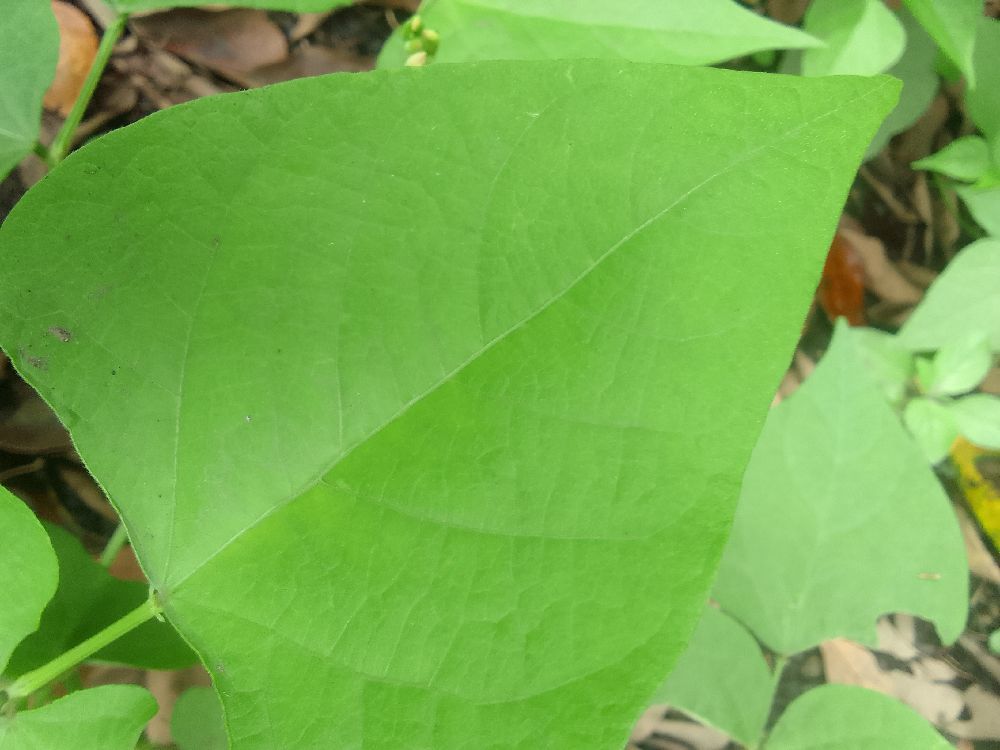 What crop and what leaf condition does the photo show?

common bean, healthy
